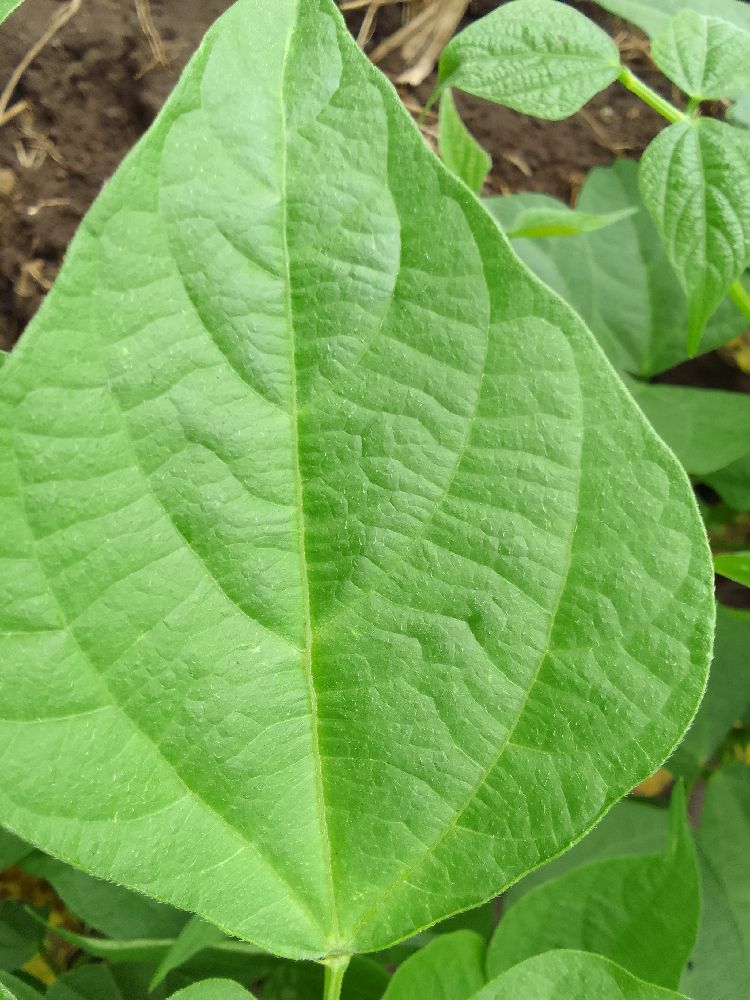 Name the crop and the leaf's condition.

common bean, healthy
